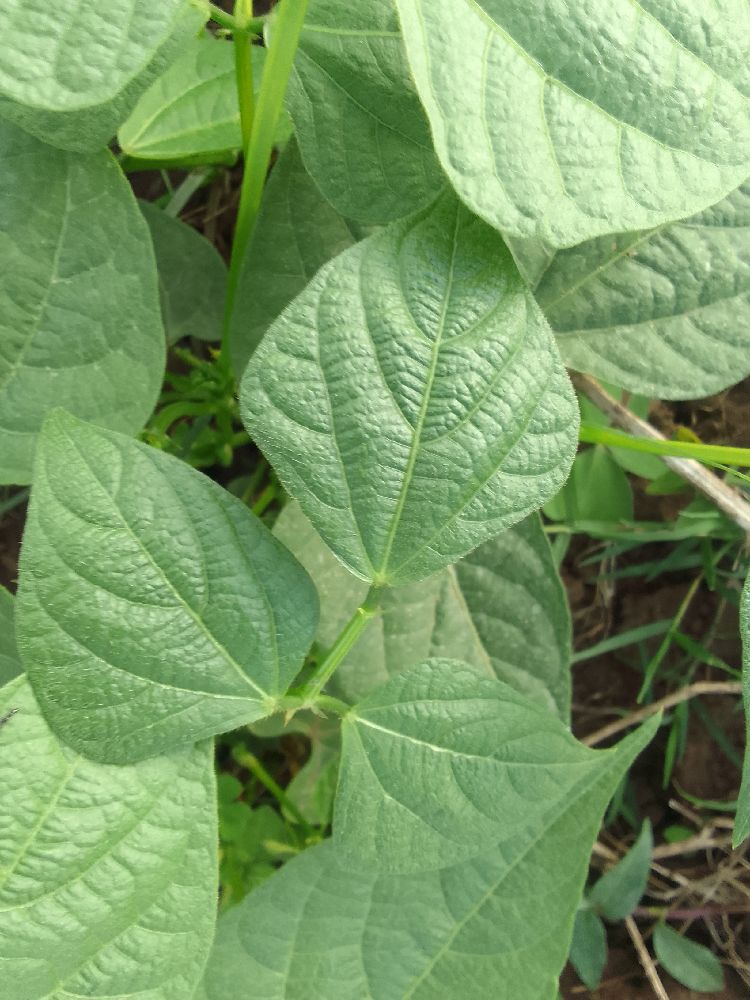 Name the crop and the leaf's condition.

common bean, healthy
